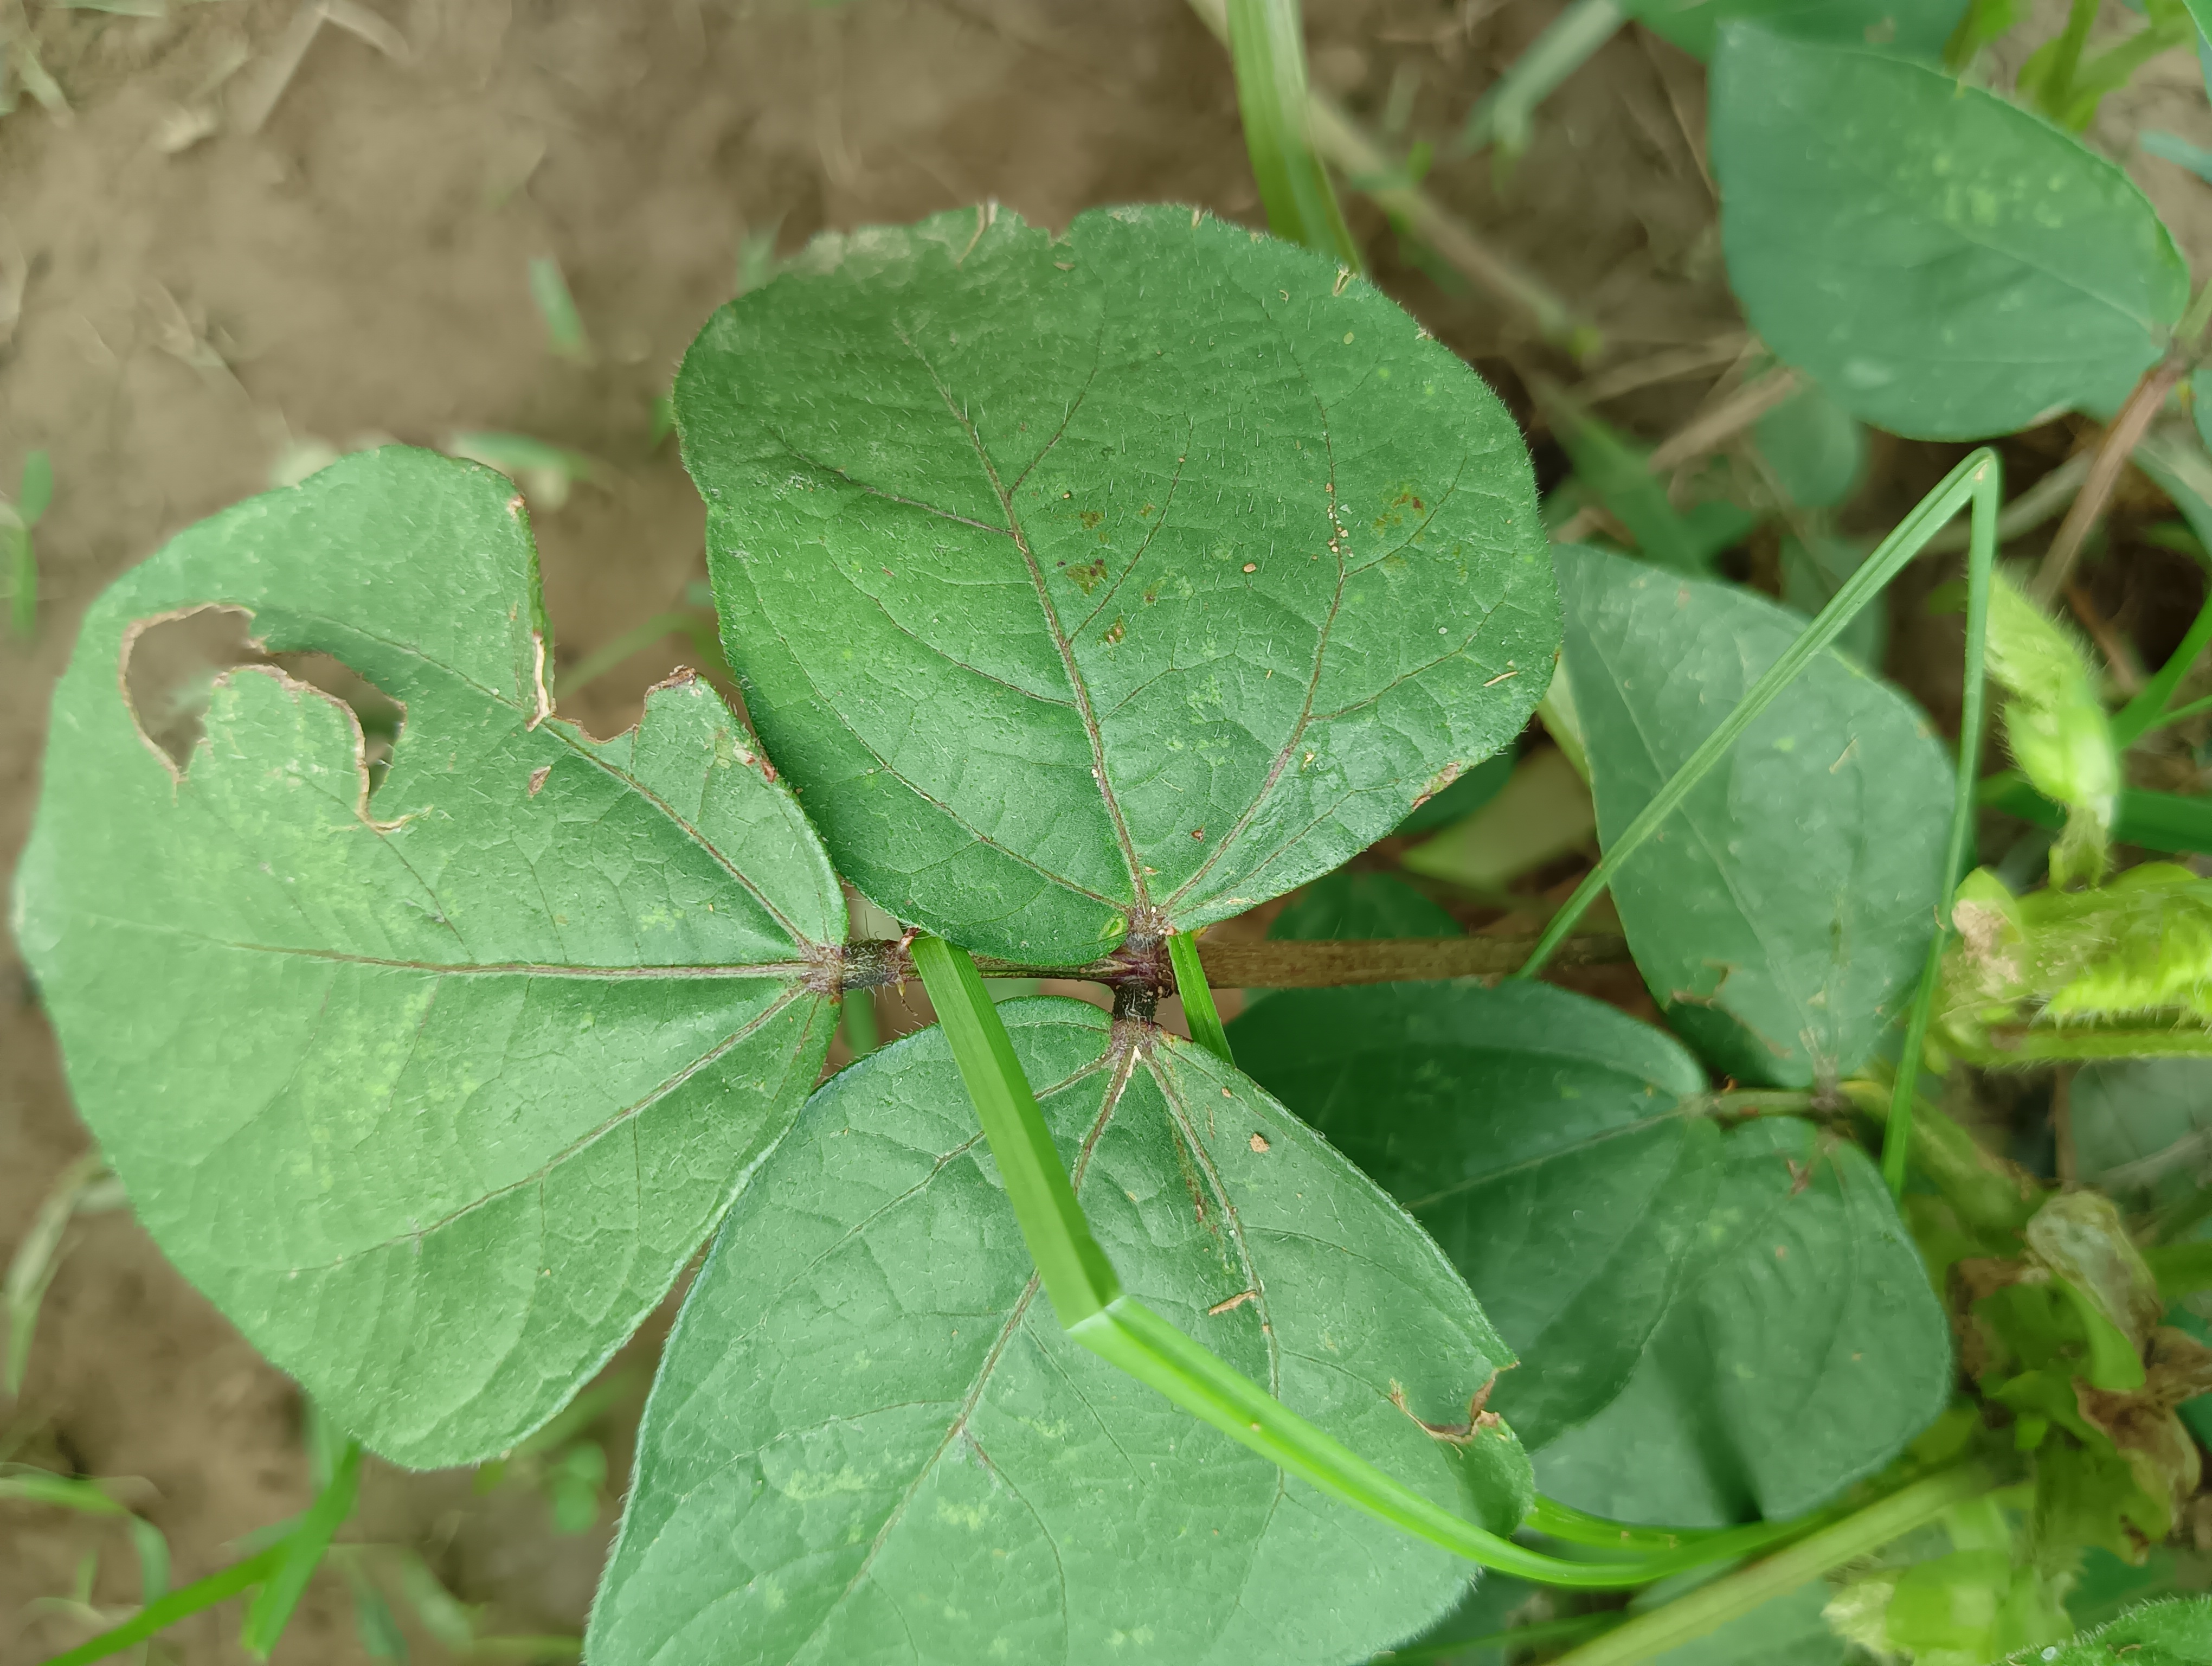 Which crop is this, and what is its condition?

mungbean, healthy
